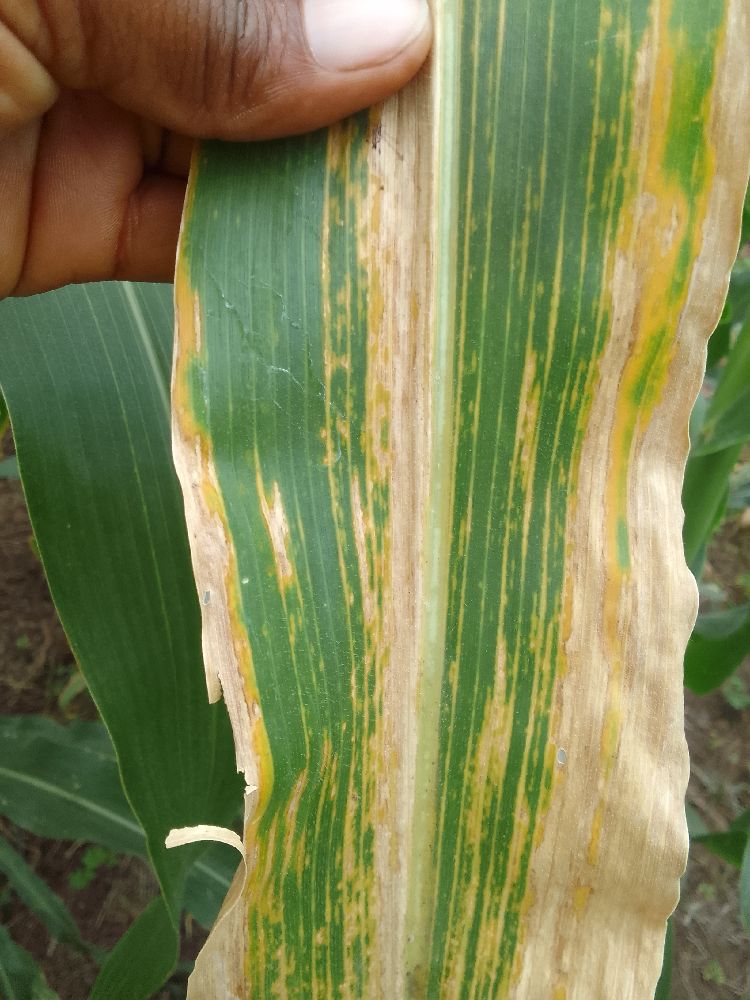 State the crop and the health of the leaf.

maize, maize lethal necrosis
